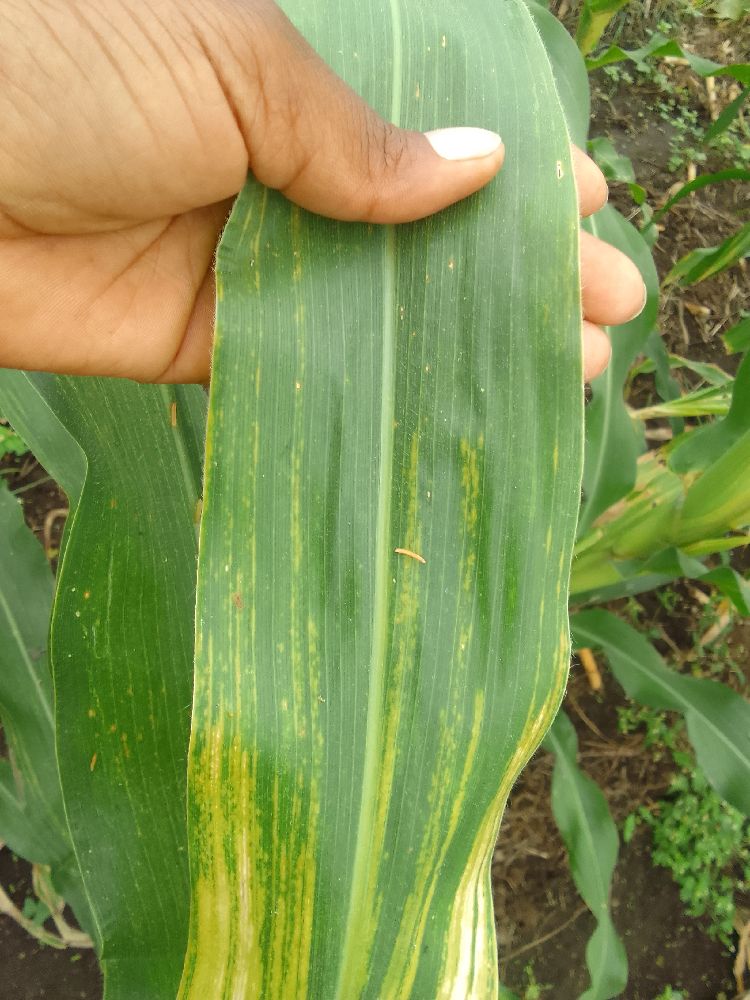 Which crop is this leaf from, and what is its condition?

maize, maize lethal necrosis
